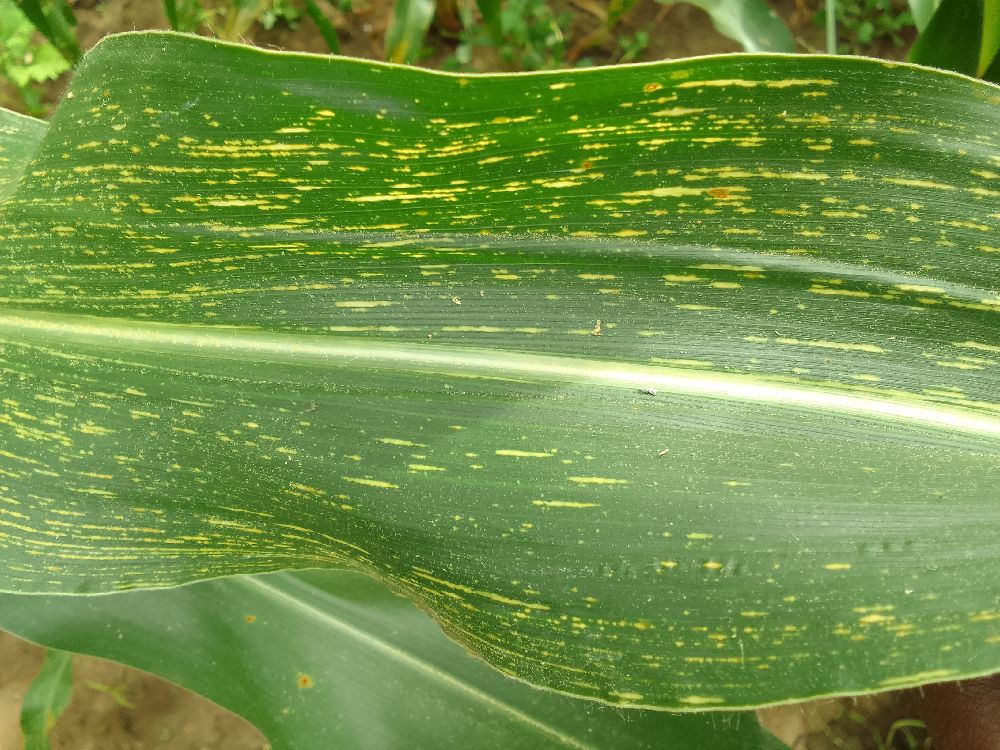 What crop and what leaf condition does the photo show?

maize, maize streak virus
